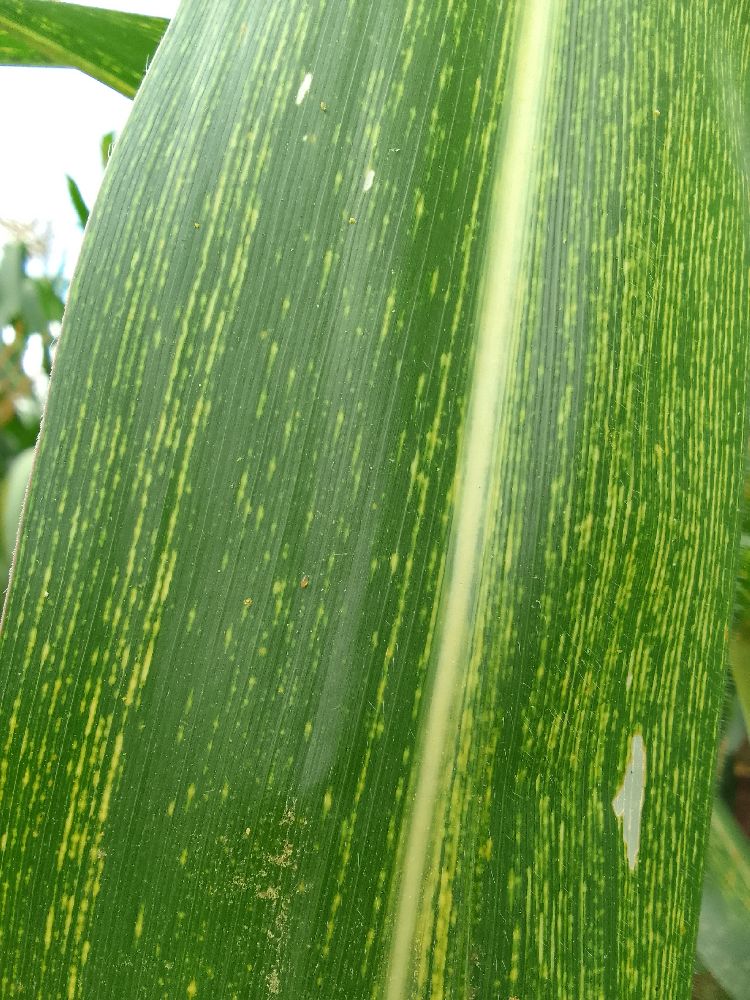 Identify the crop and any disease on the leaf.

maize, maize streak virus
